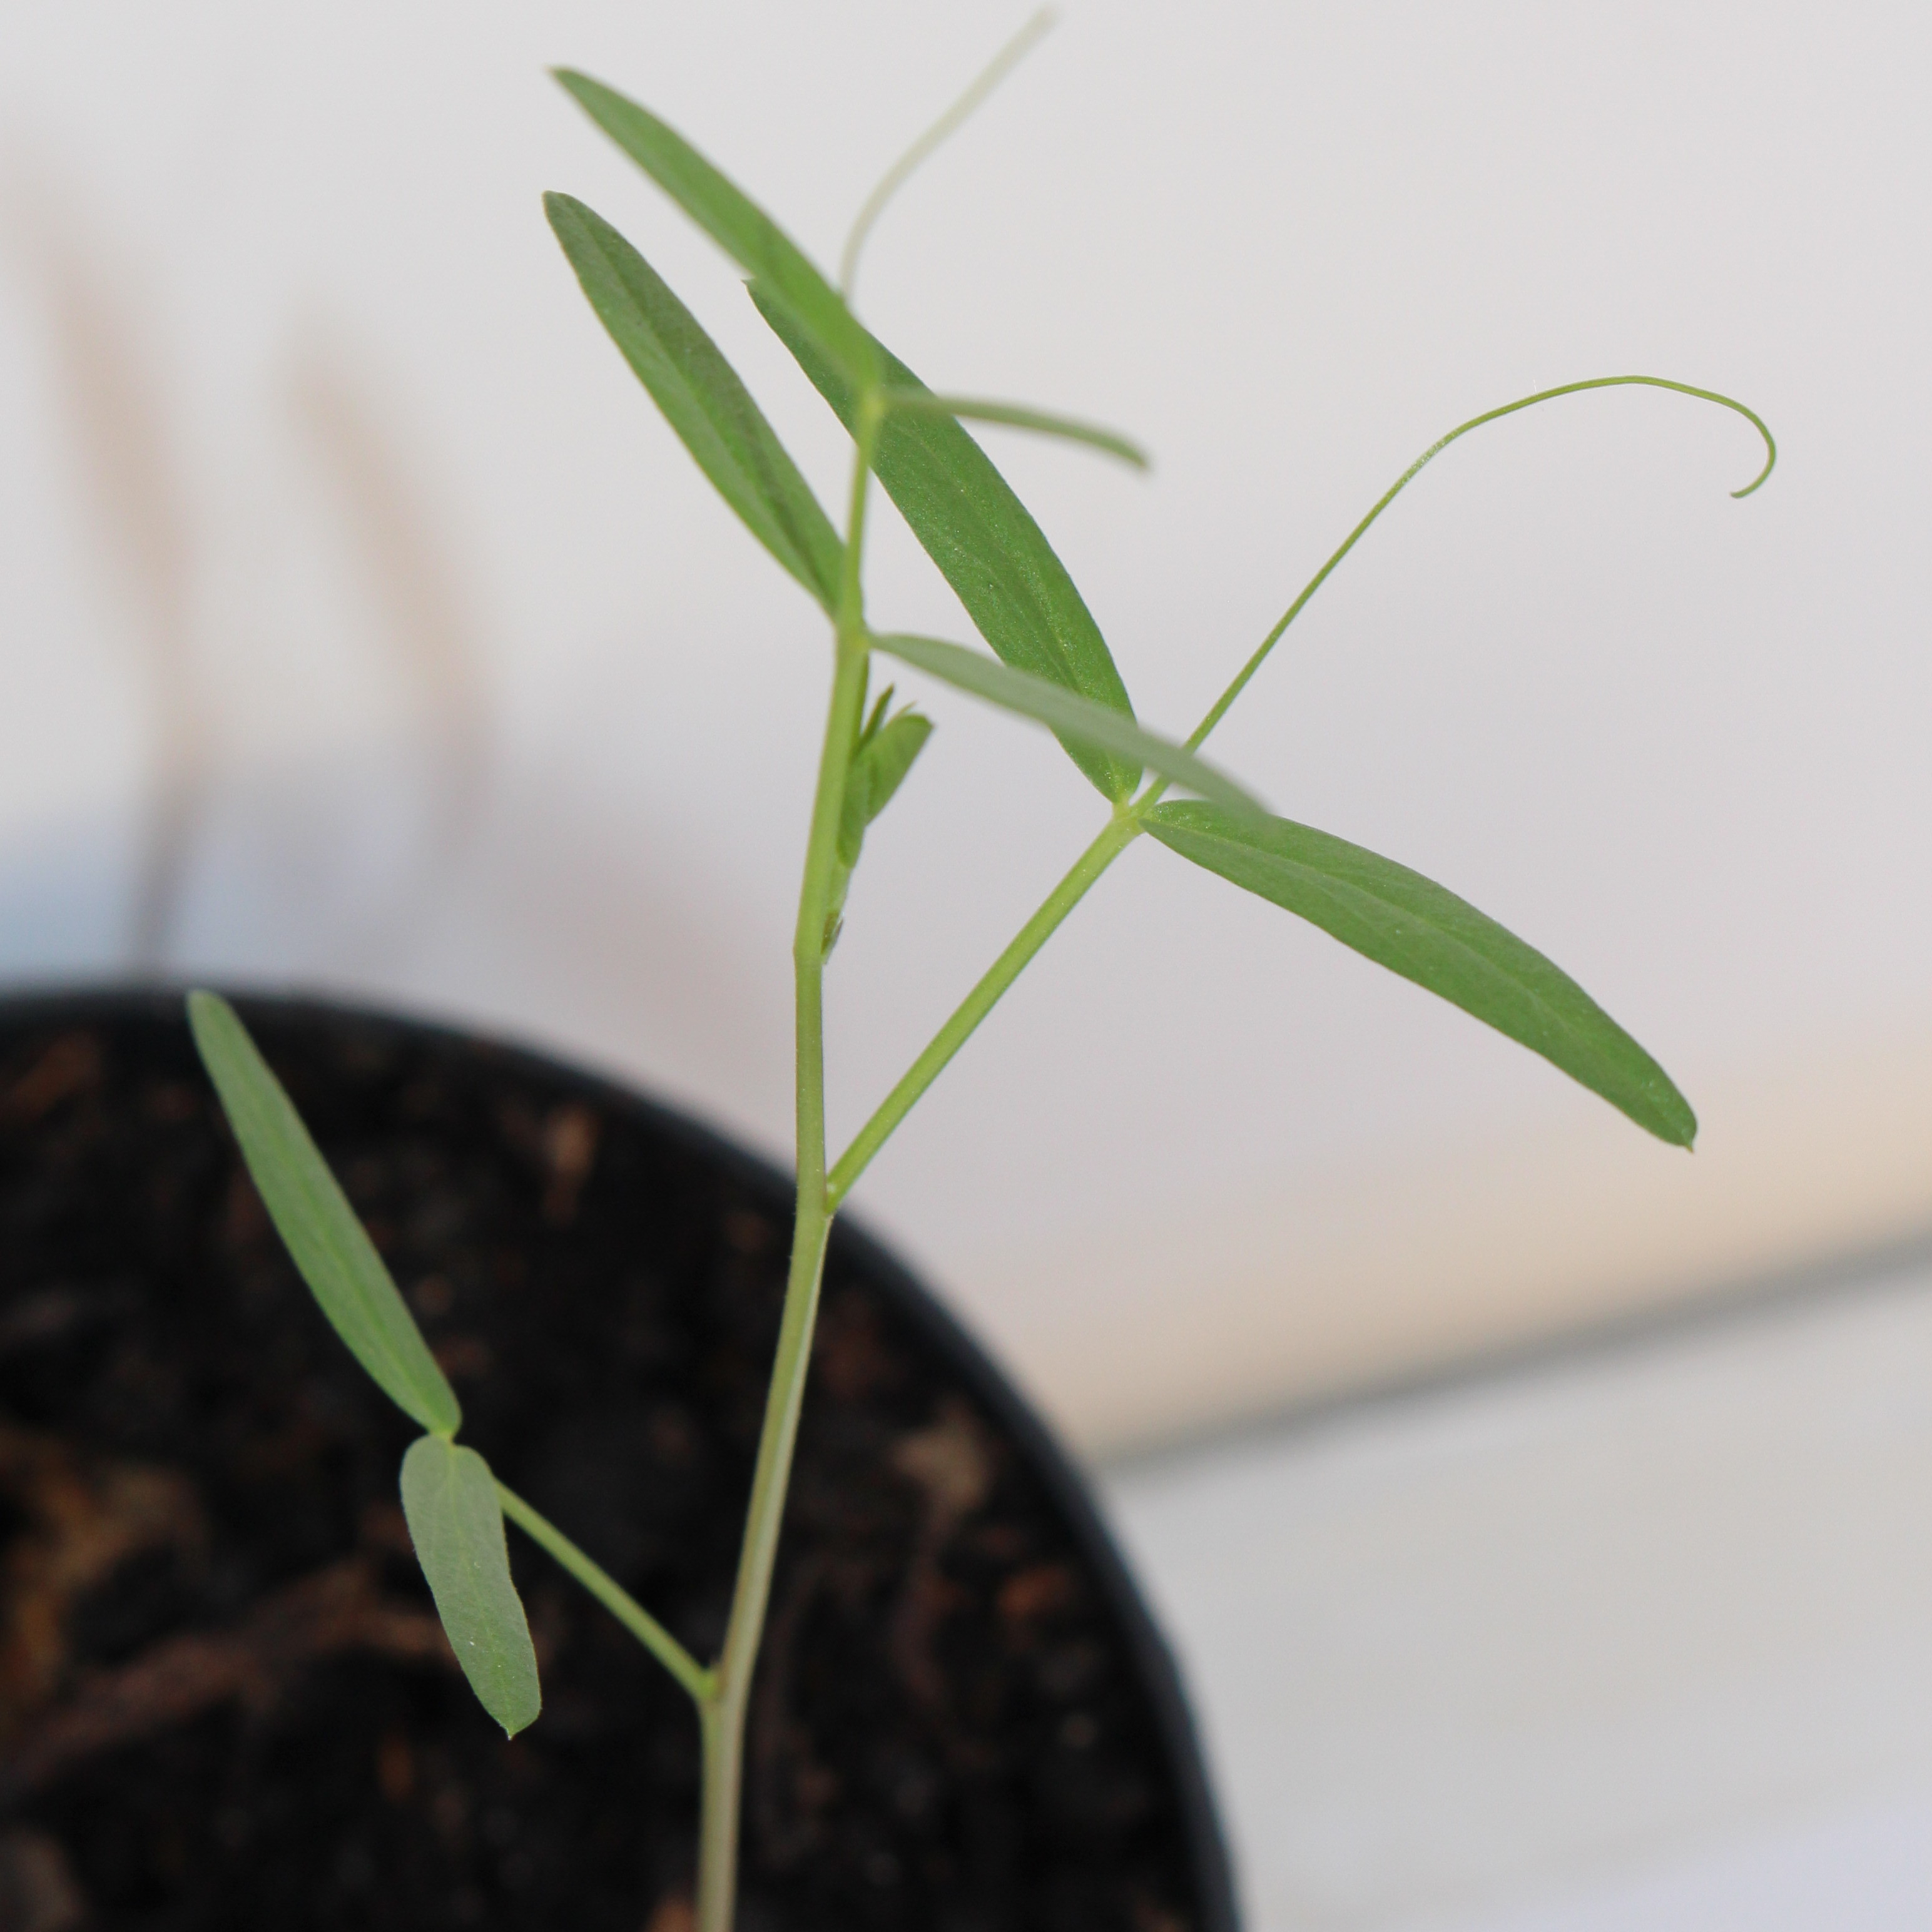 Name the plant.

Vicia sativa
